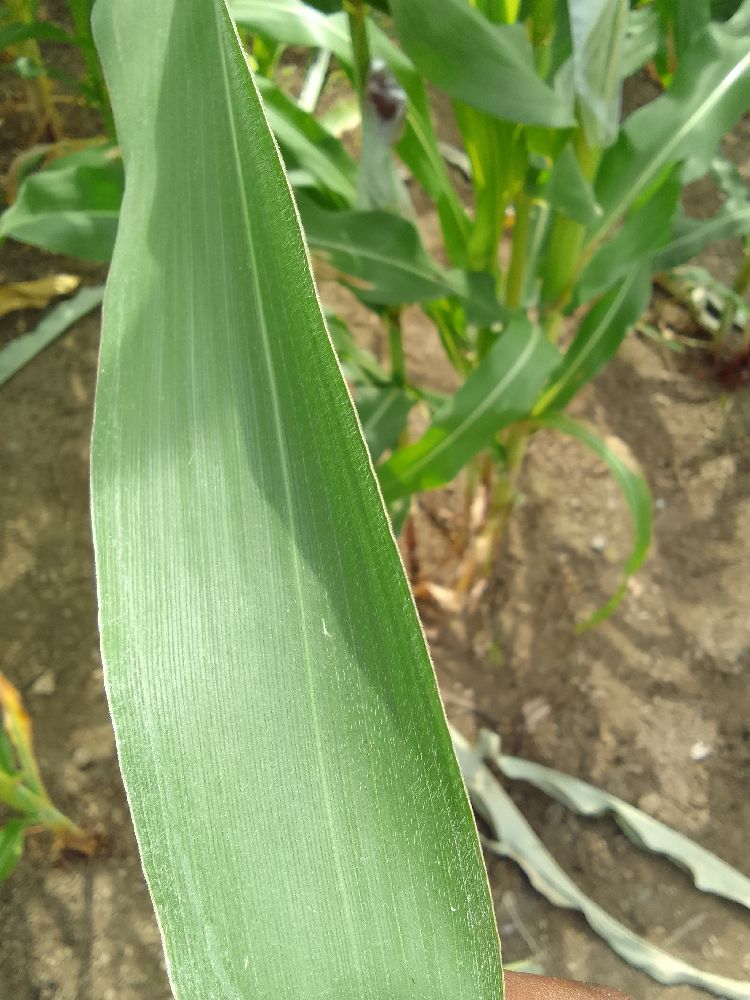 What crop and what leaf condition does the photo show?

maize, healthy
